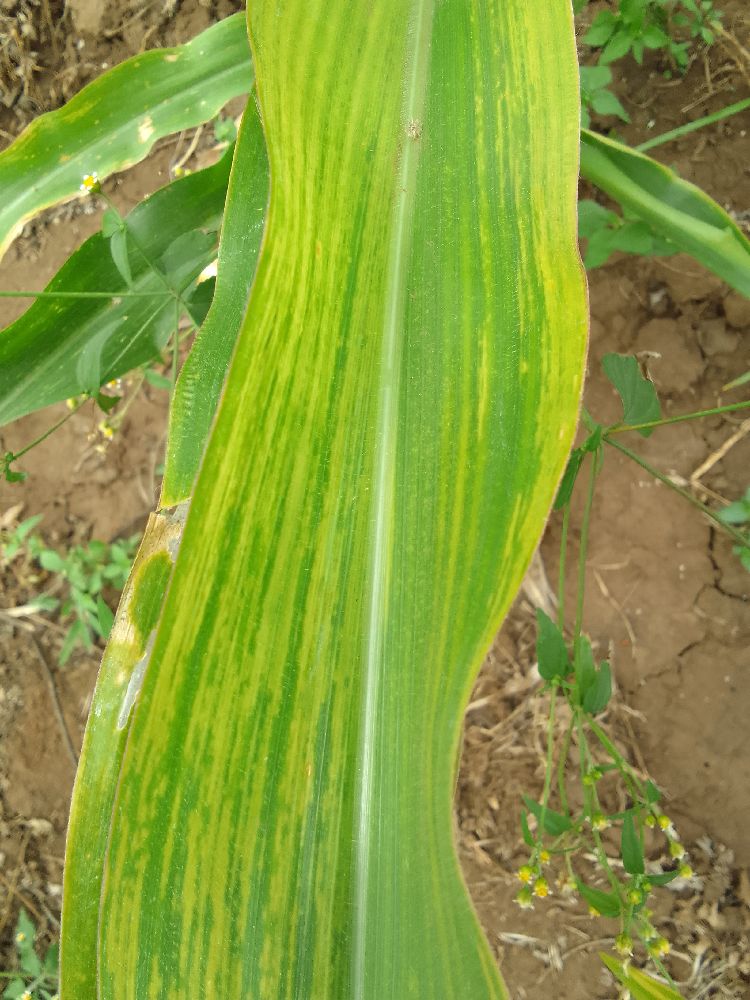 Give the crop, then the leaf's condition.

maize, maize lethal necrosis
